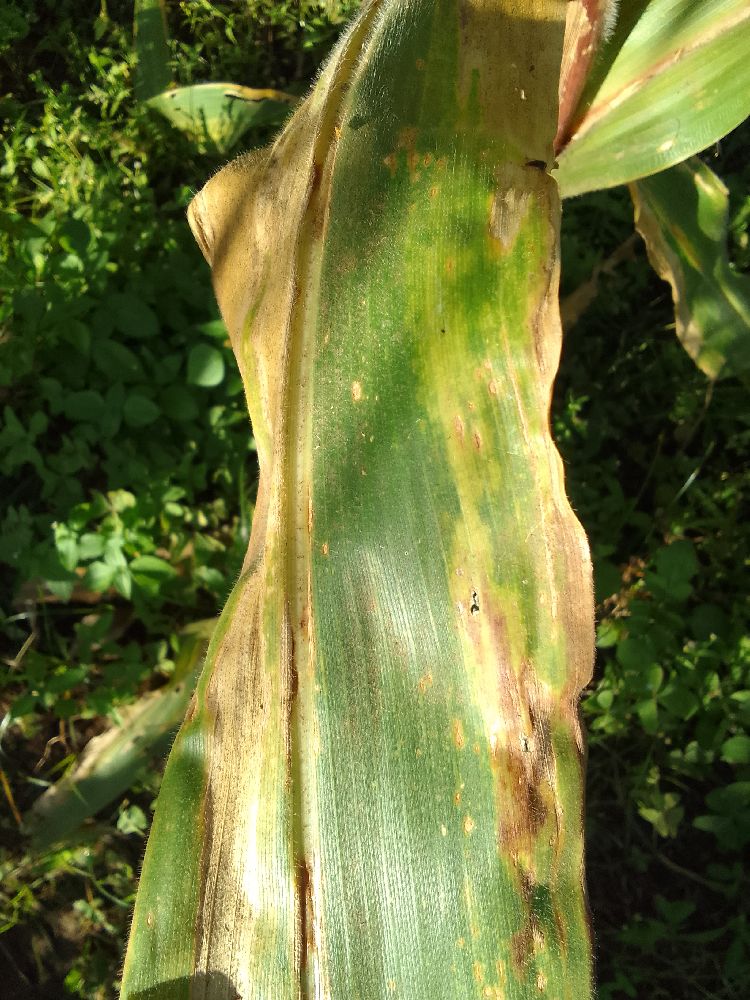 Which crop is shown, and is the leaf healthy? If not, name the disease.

maize, maize lethal necrosis
